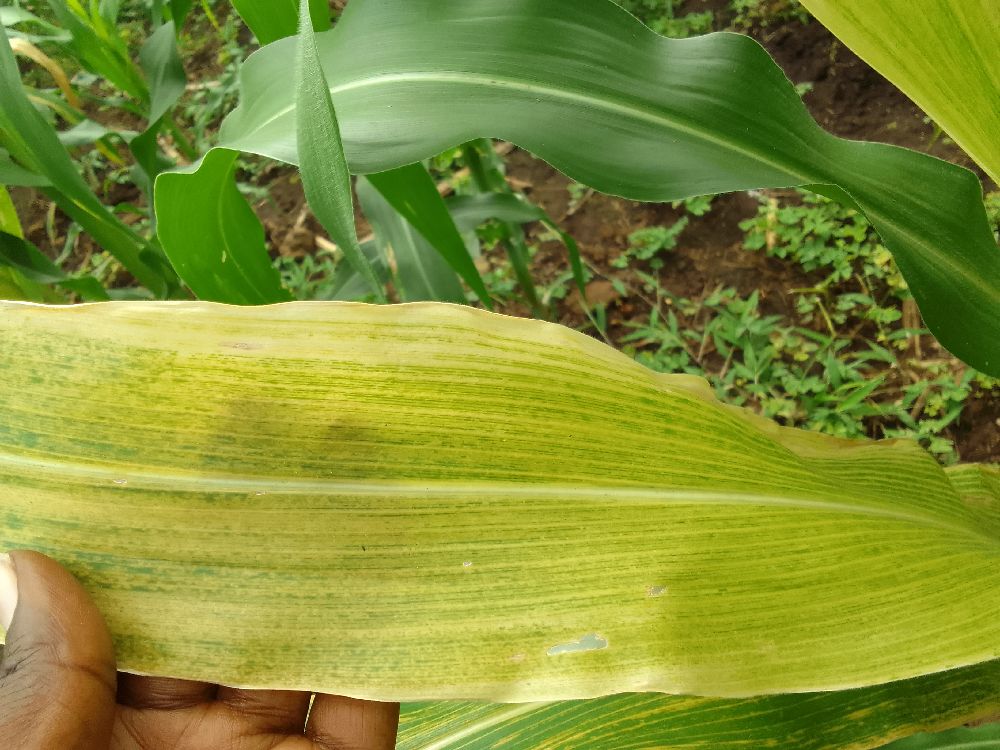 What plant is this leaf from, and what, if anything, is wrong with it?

maize, maize lethal necrosis
